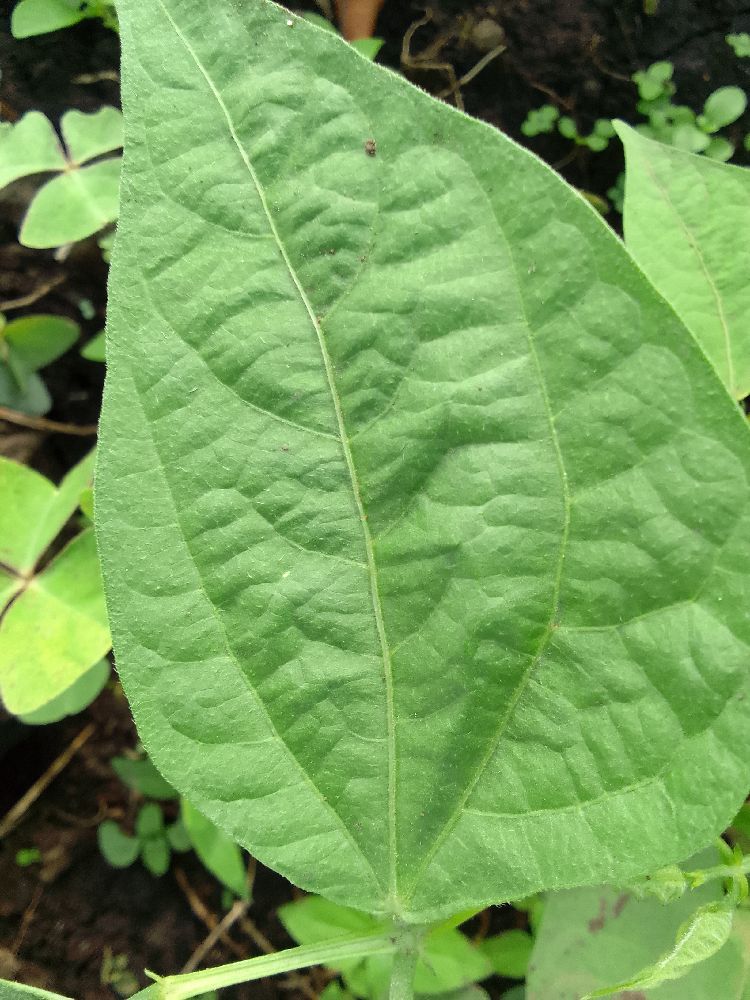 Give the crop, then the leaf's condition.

common bean, healthy
